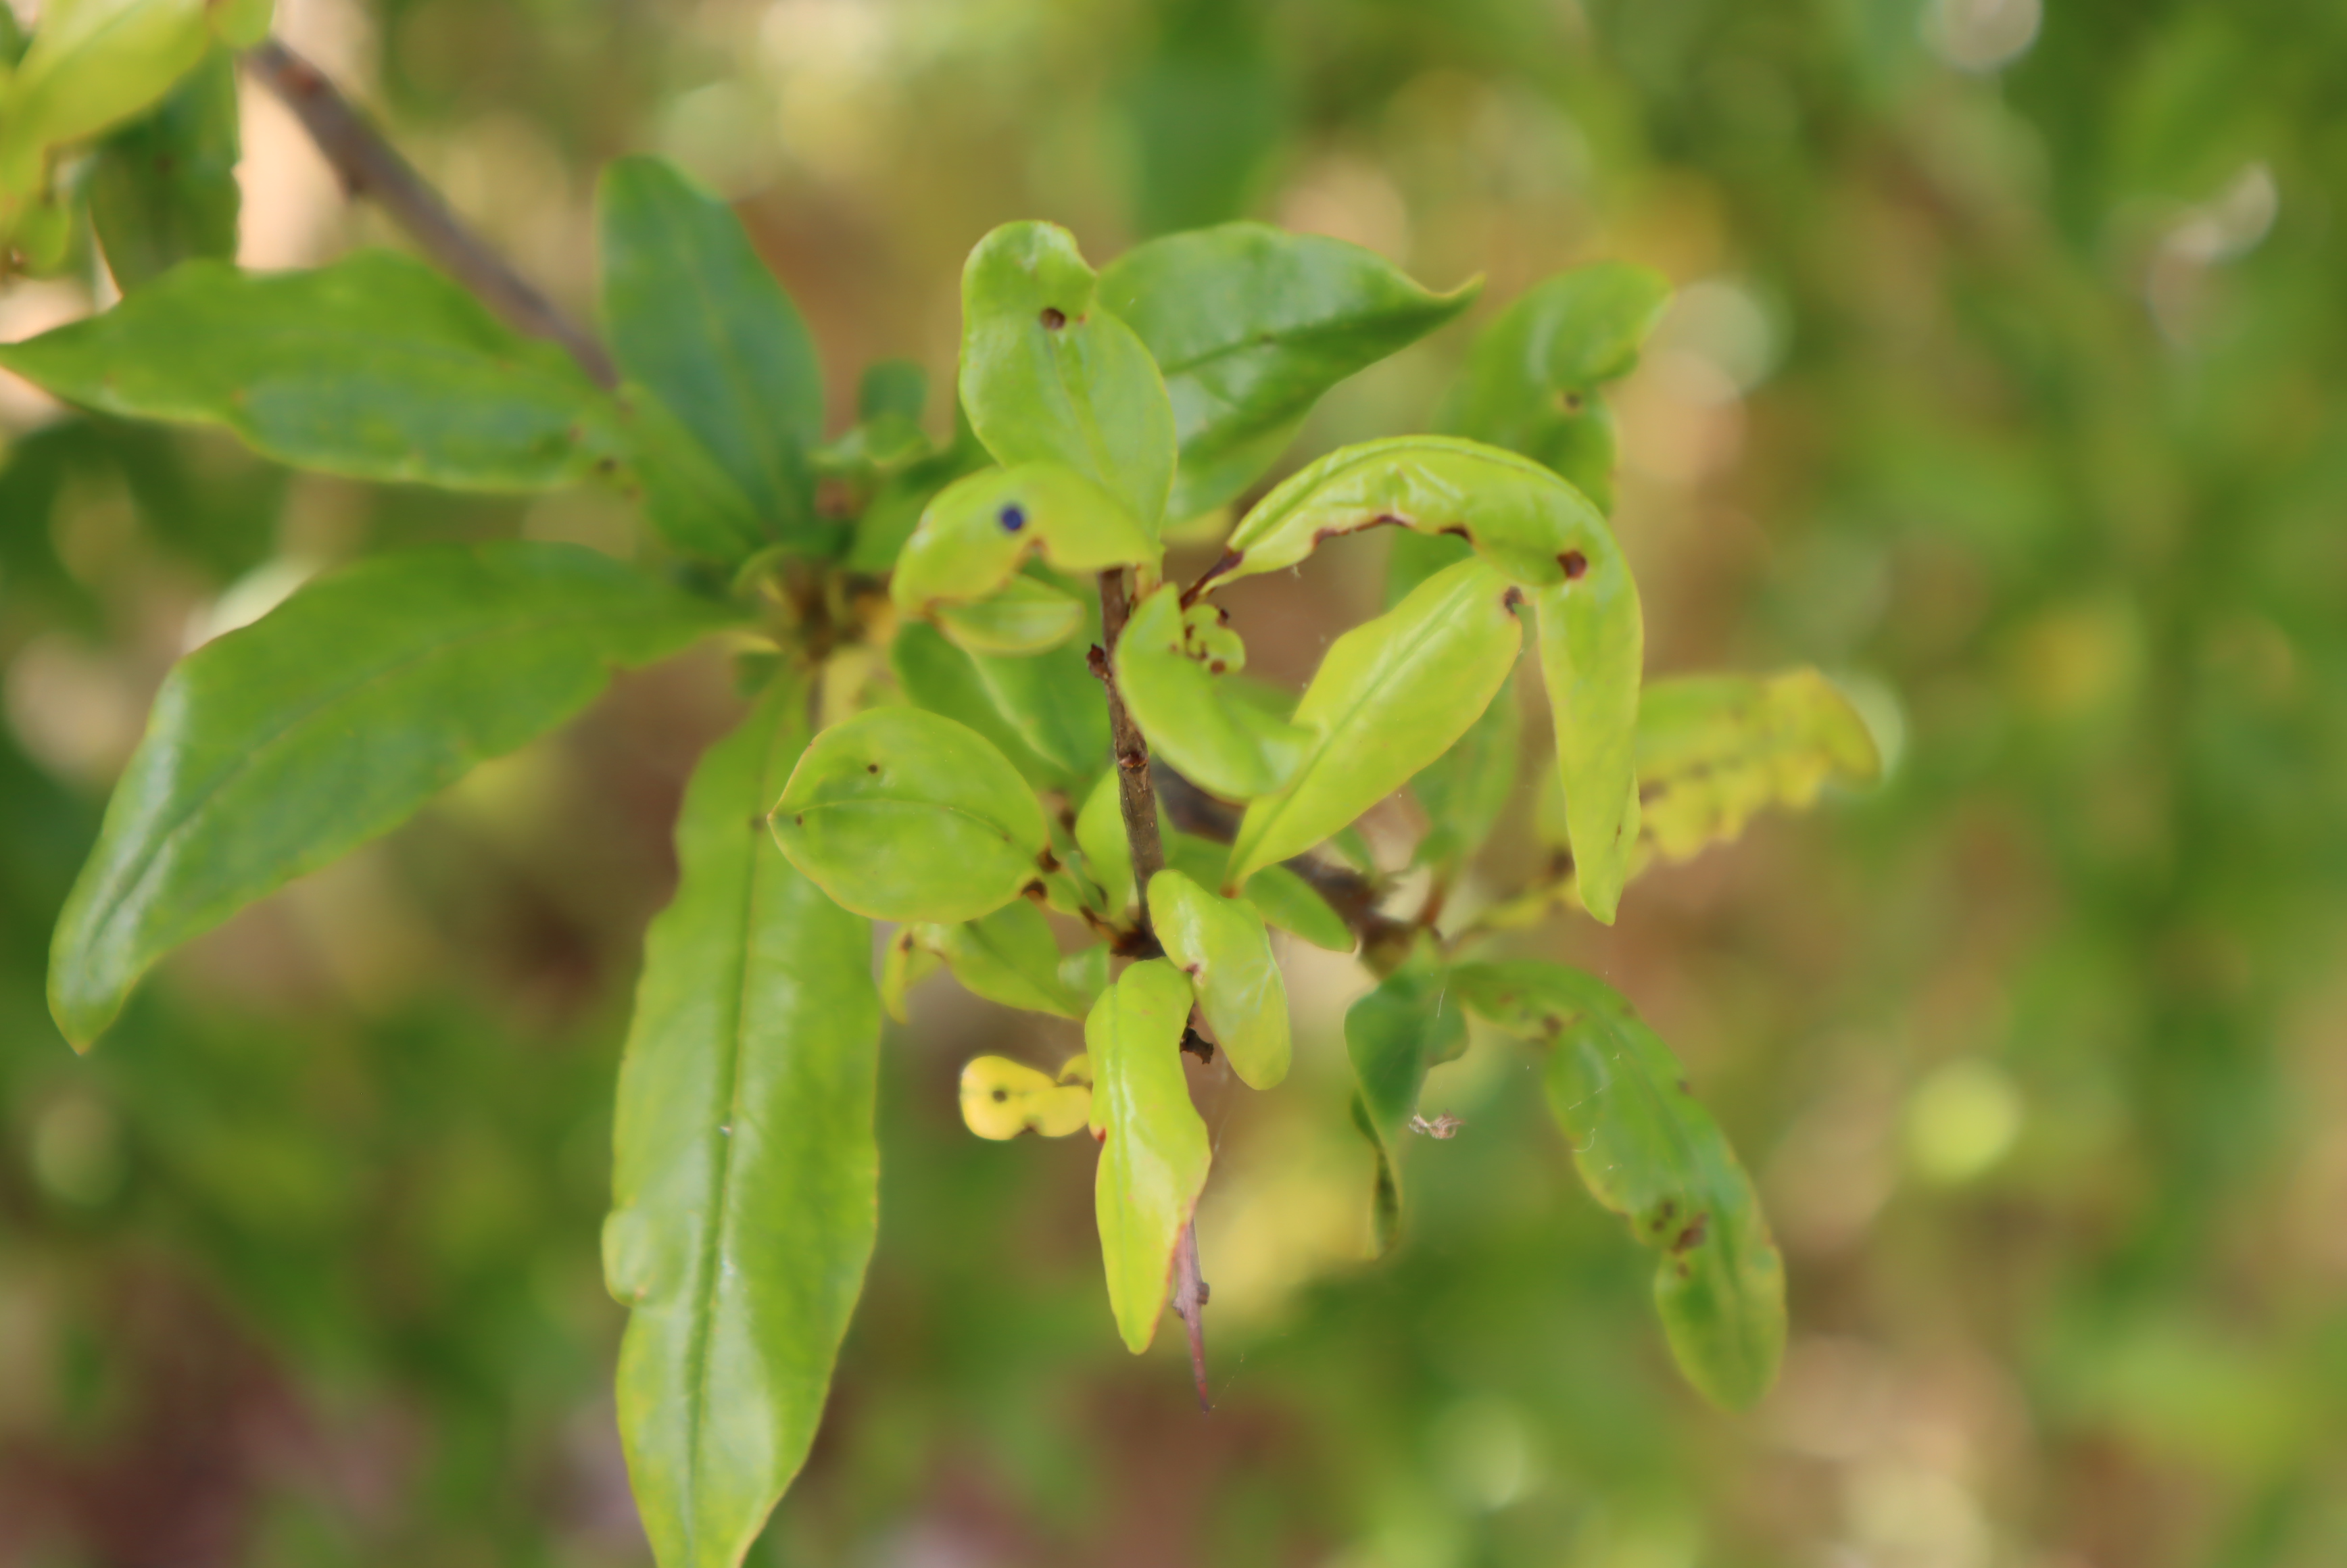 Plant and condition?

pomegranate, aphids, coniella granati
